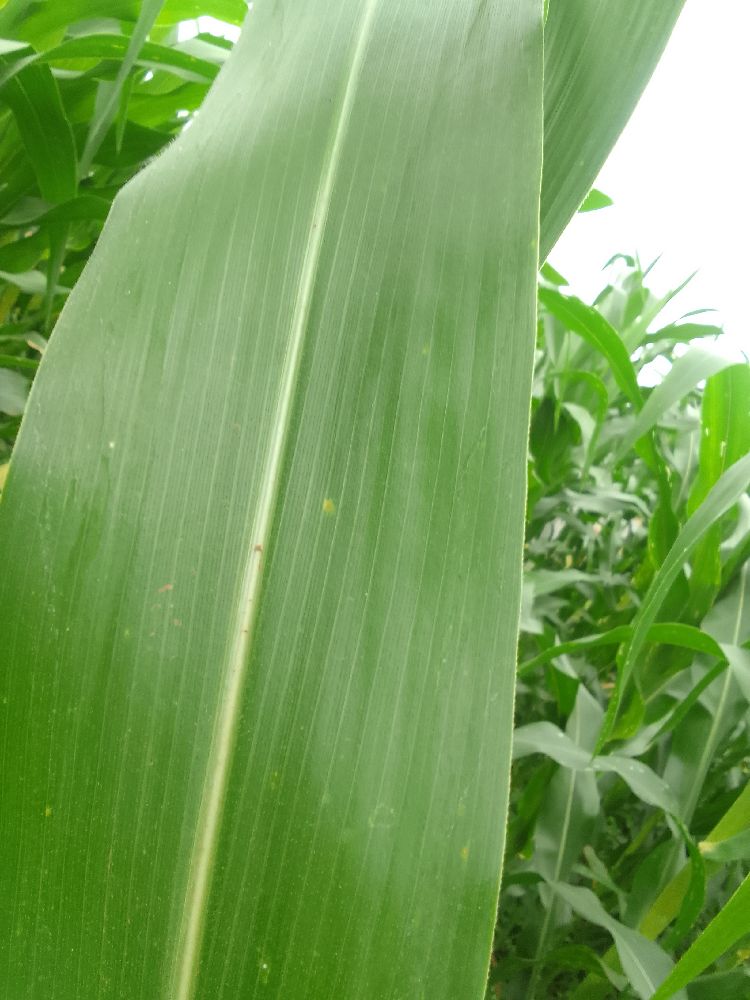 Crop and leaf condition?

maize, healthy
